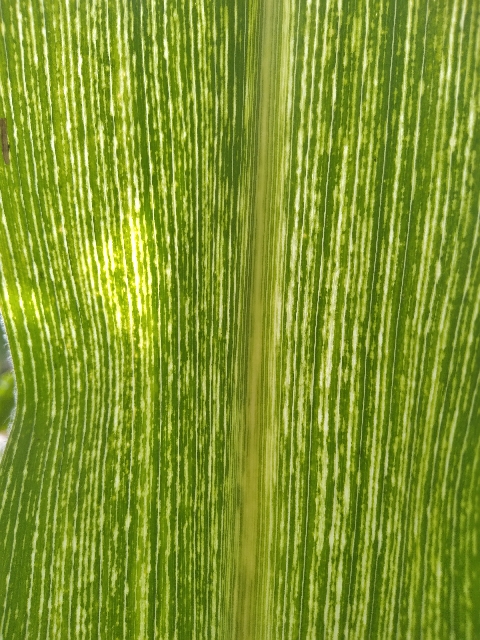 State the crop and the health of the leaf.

maize, maize streak virus
